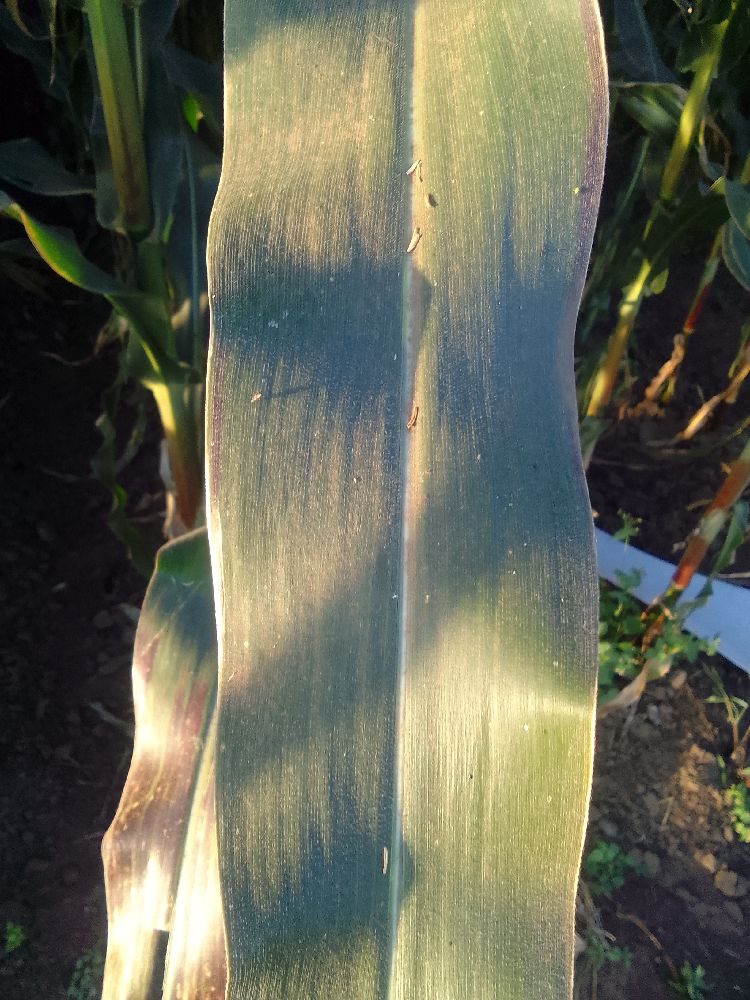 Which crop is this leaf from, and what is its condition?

maize, healthy
